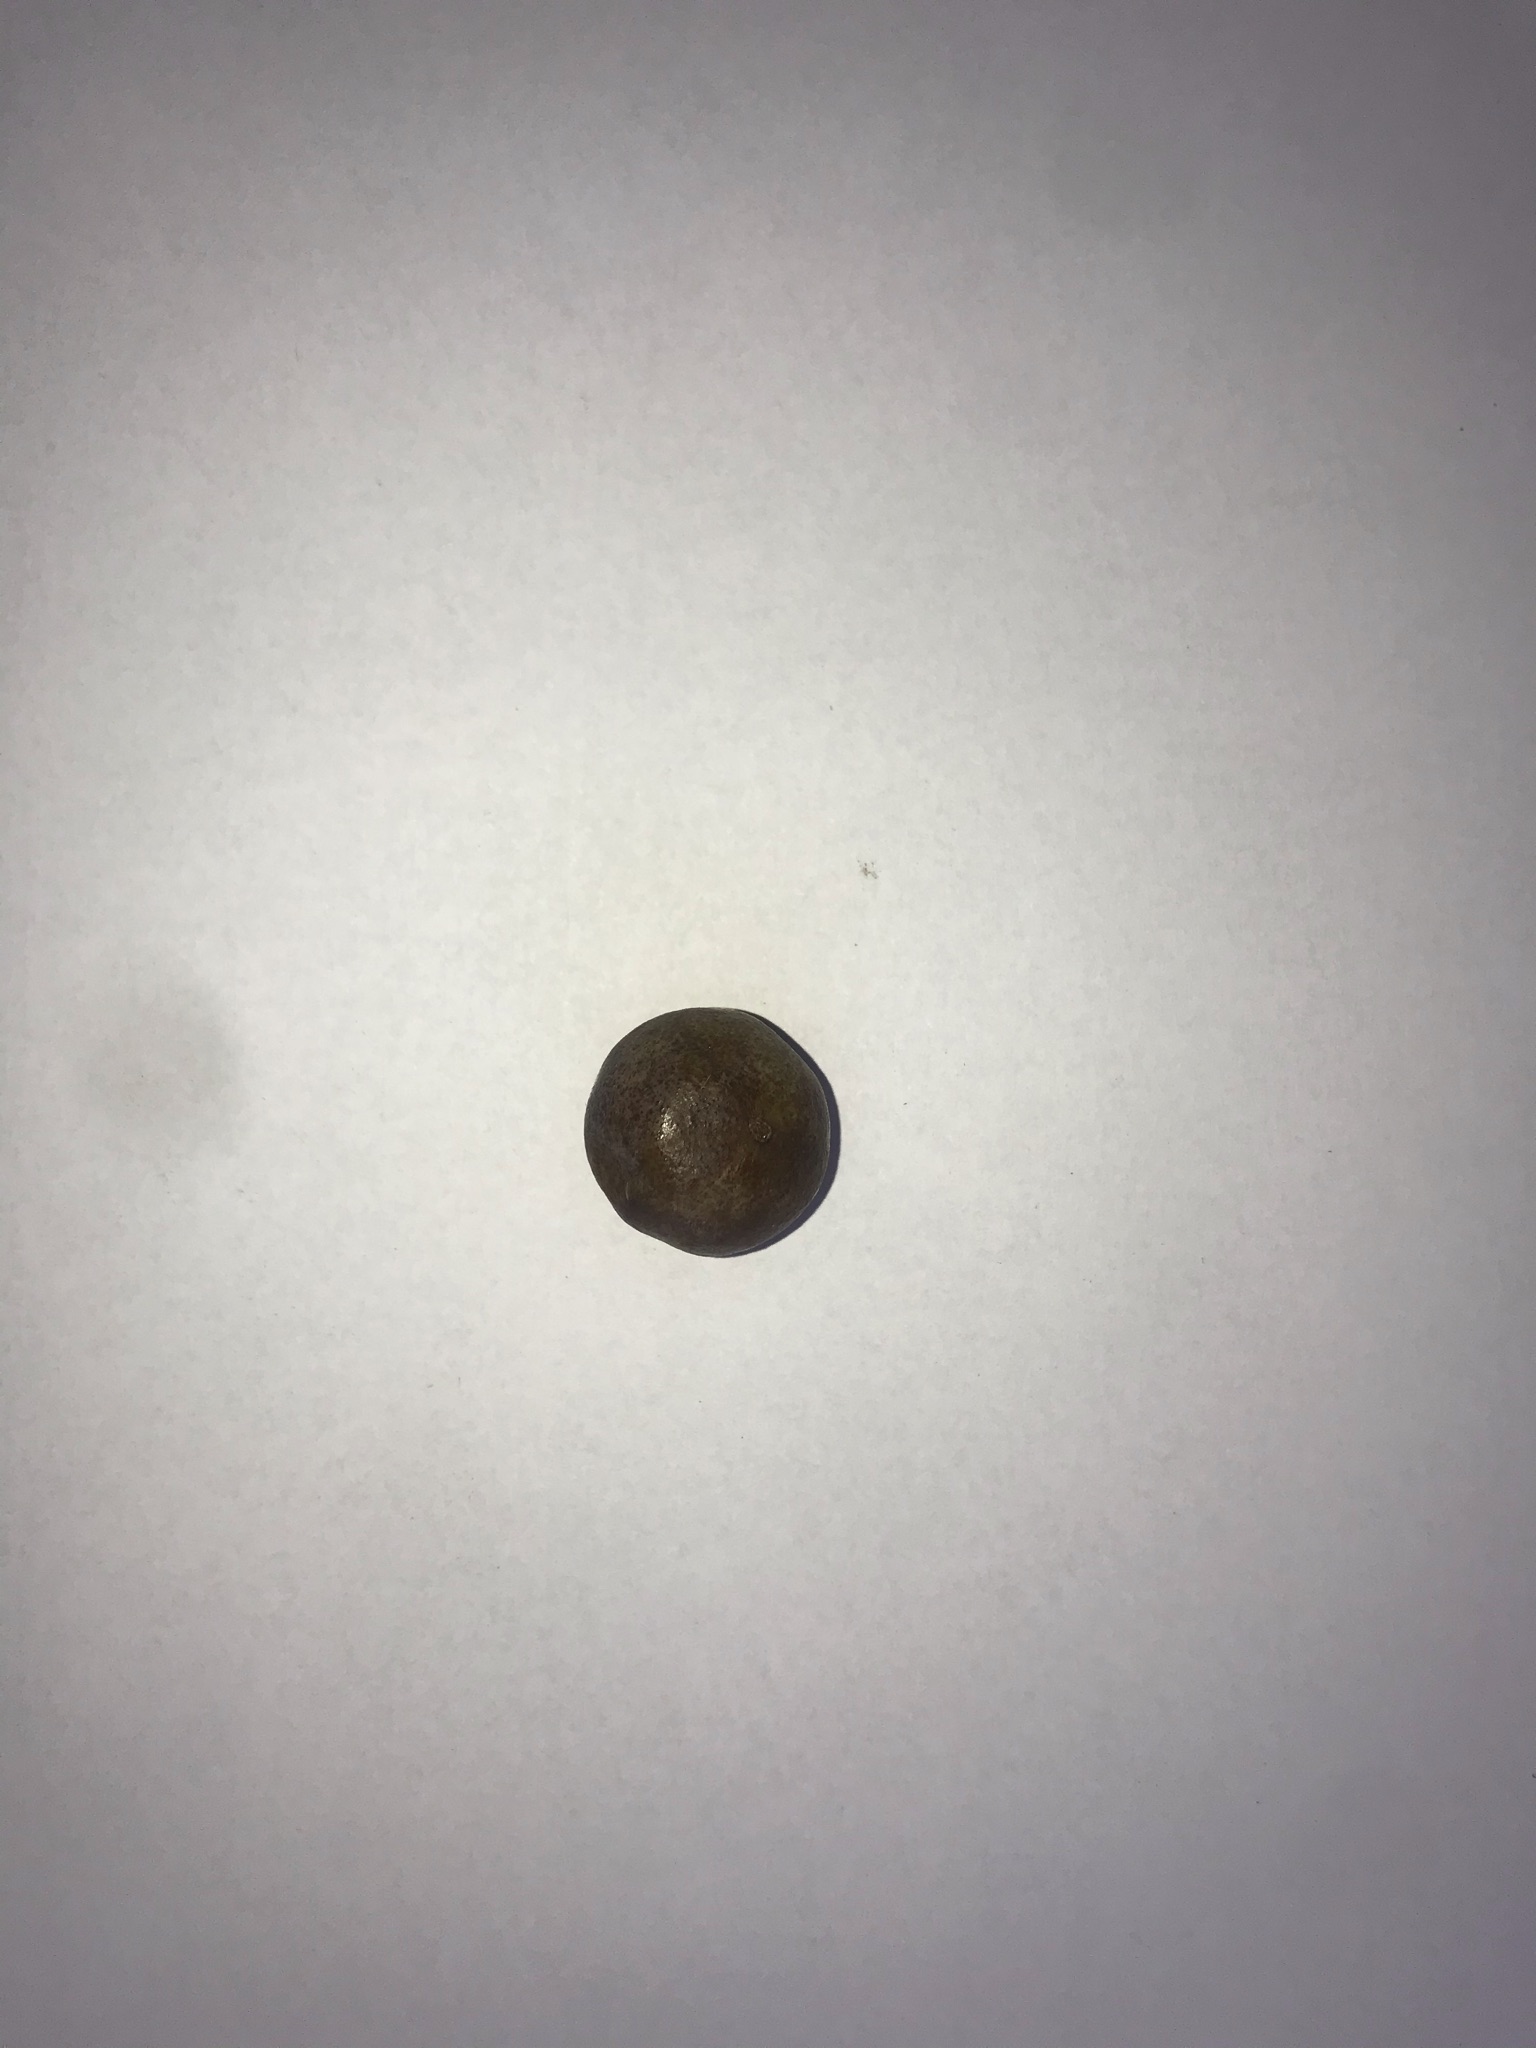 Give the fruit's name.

gabiroba
